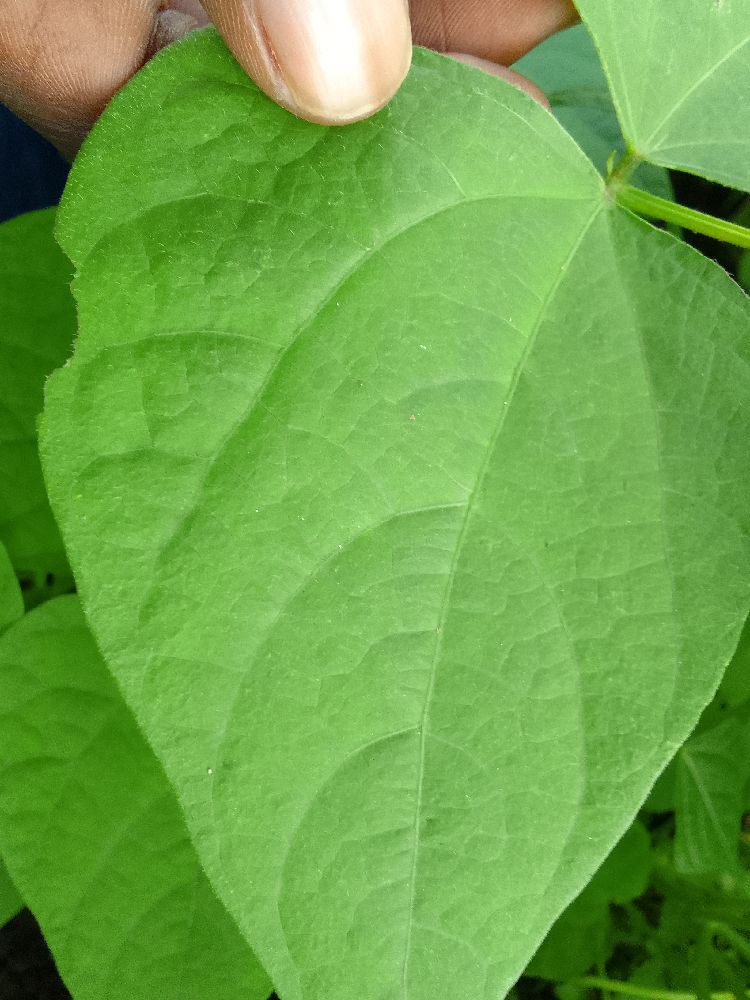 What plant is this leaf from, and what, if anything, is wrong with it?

common bean, healthy
